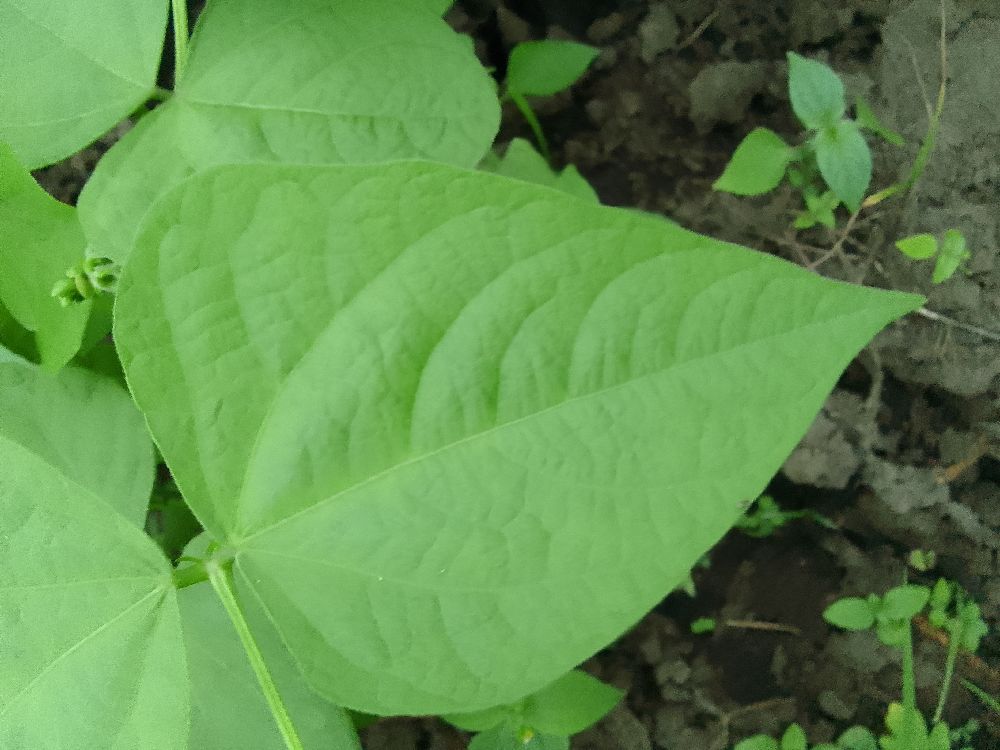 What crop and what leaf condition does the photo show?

common bean, healthy
